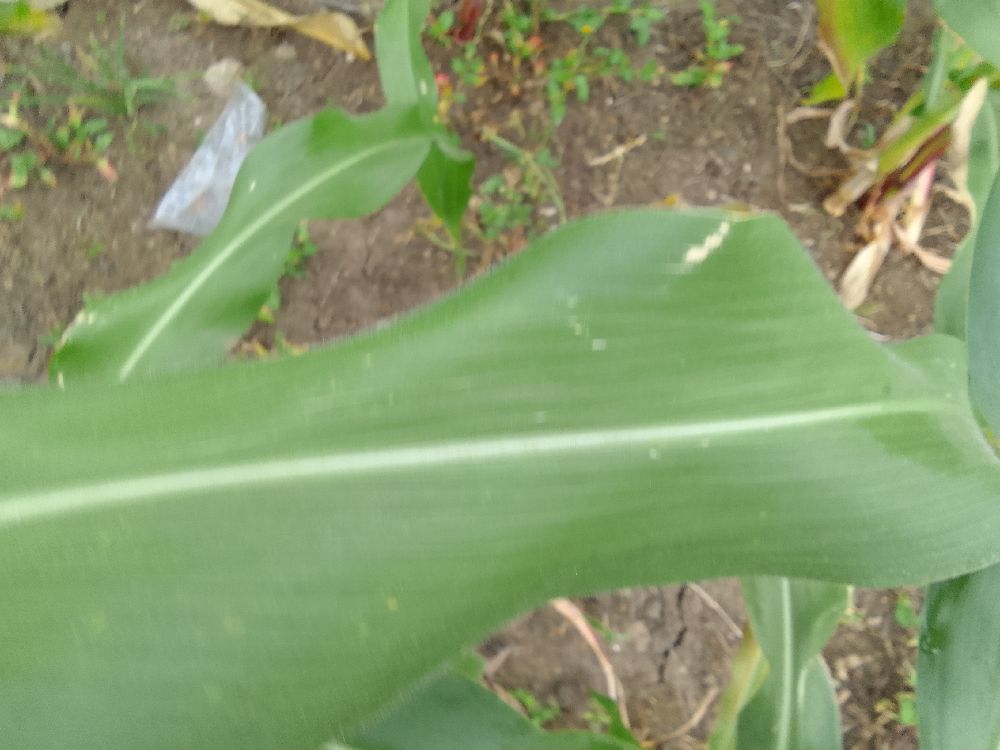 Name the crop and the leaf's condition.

maize, healthy
